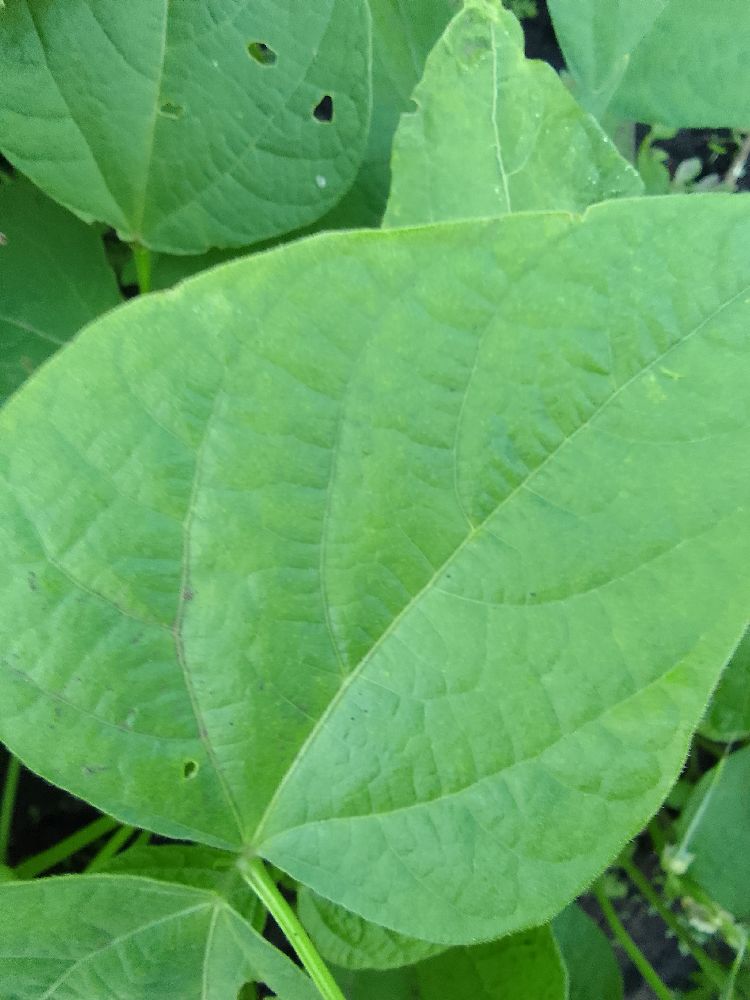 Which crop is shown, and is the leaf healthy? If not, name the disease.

common bean, healthy
